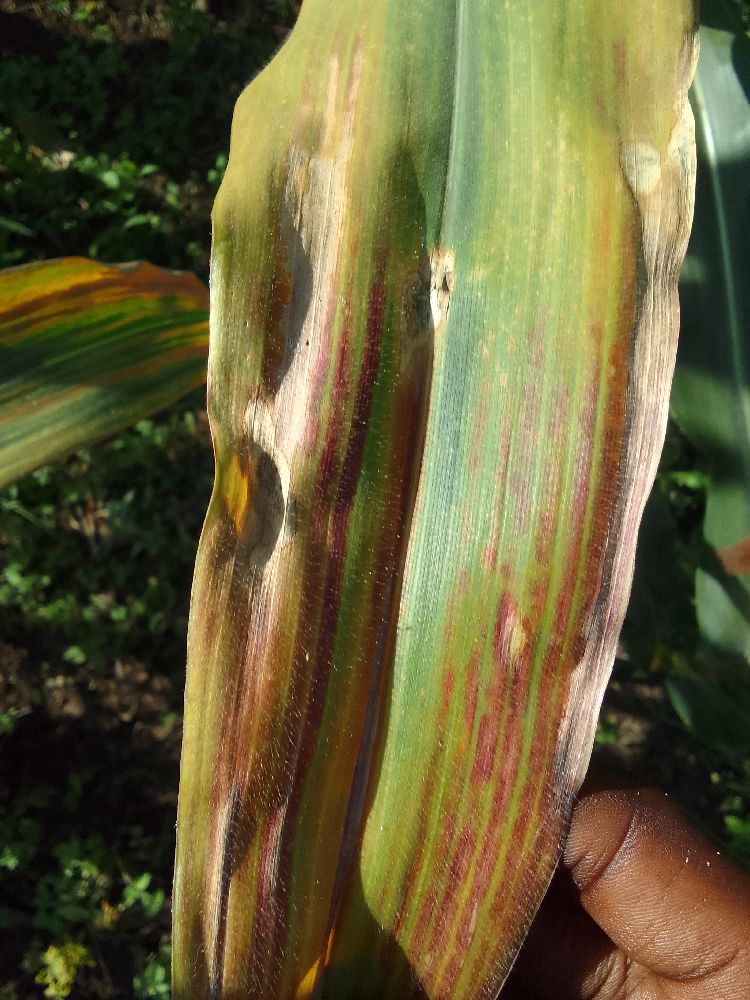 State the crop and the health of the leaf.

maize, maize lethal necrosis
